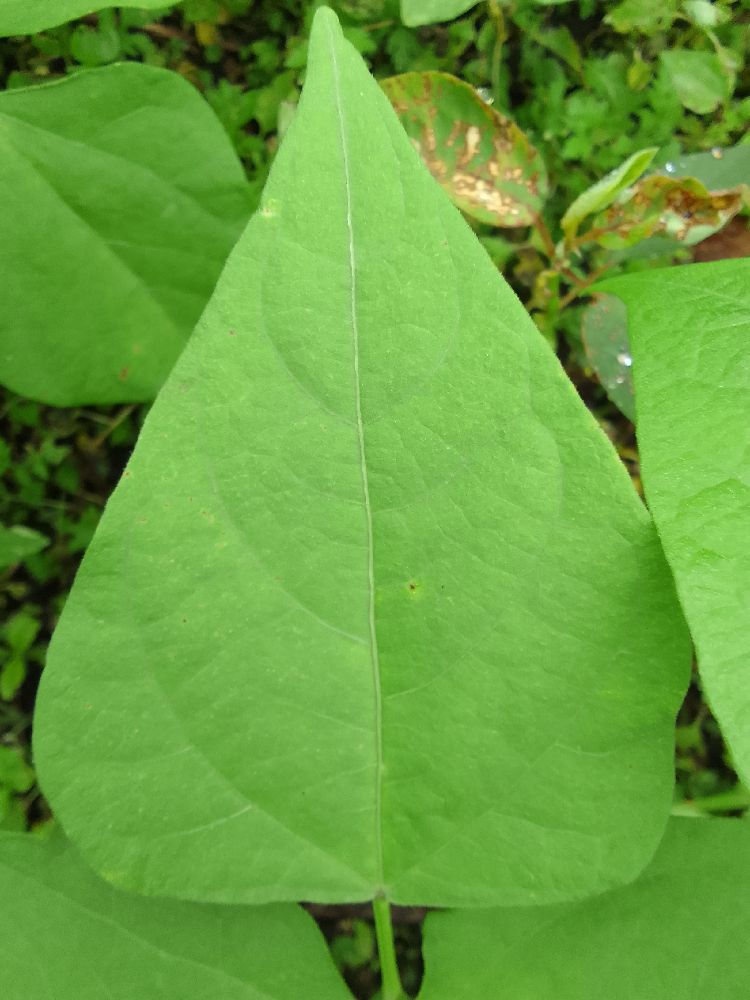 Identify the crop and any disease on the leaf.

common bean, healthy
